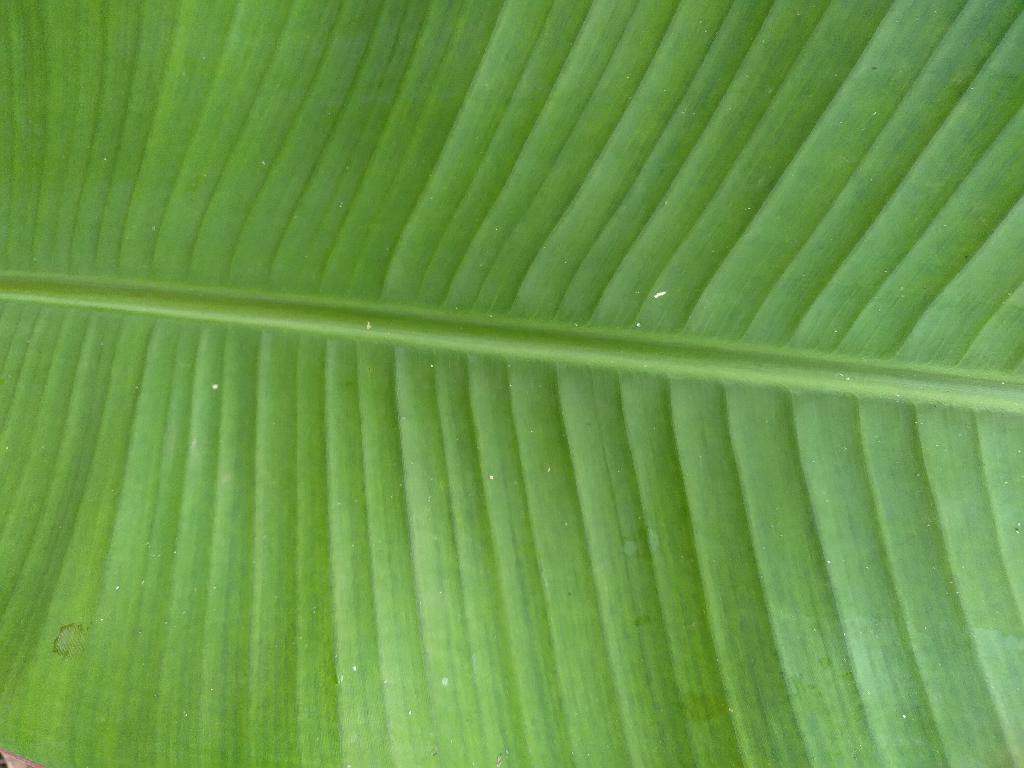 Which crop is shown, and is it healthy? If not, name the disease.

banana, healthy
